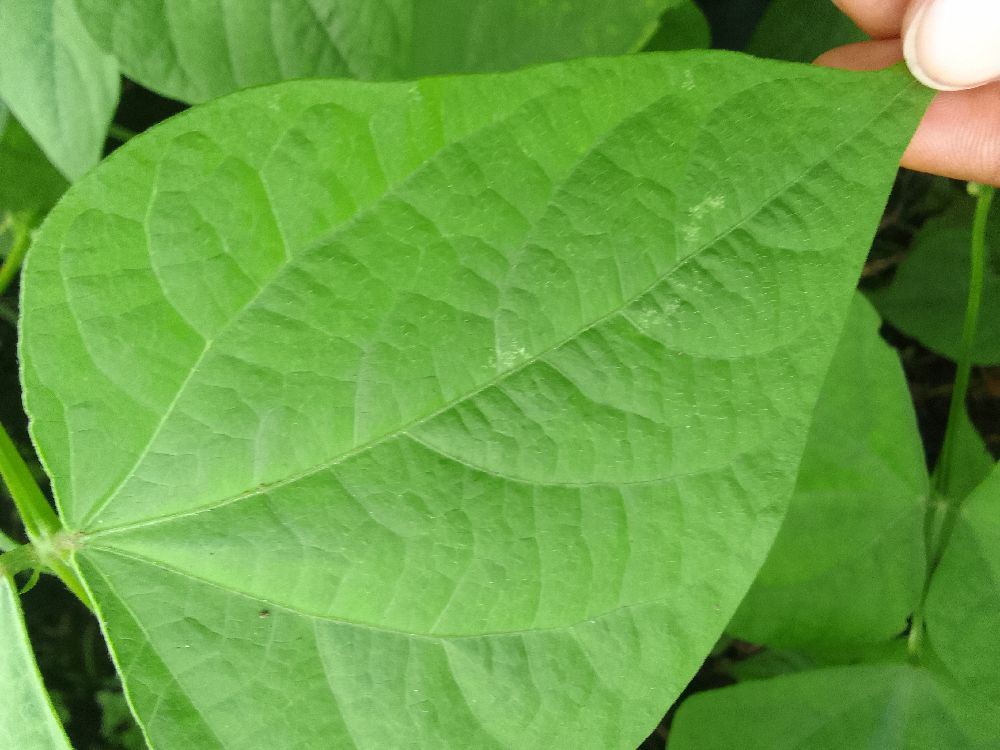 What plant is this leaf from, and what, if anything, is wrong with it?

common bean, healthy
